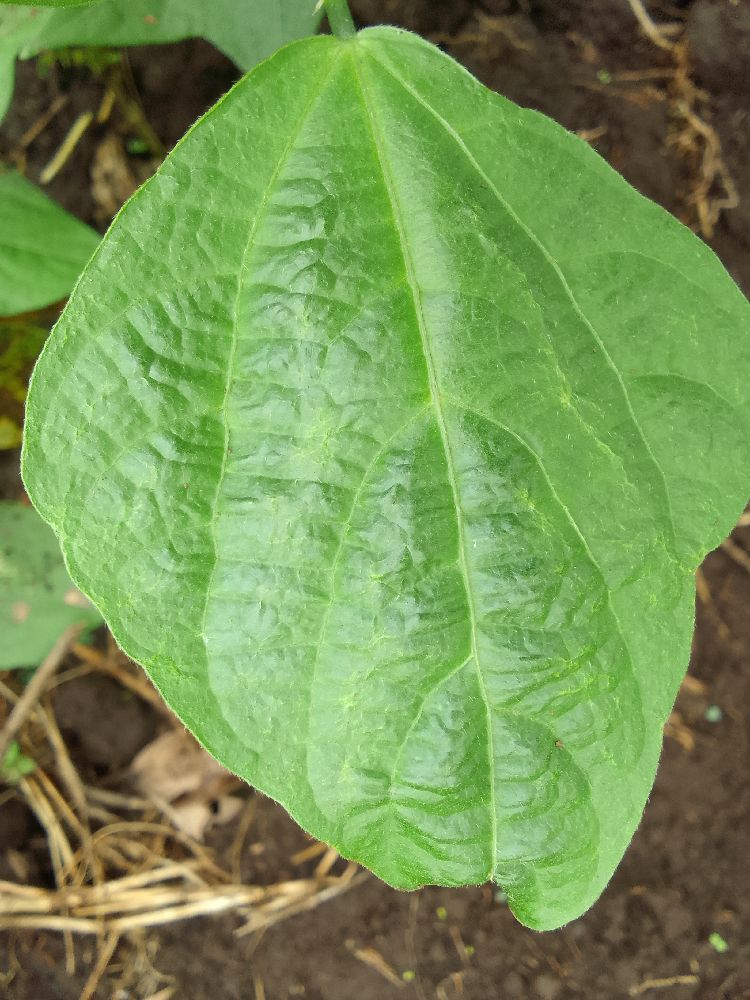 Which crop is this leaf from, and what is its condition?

common bean, healthy
